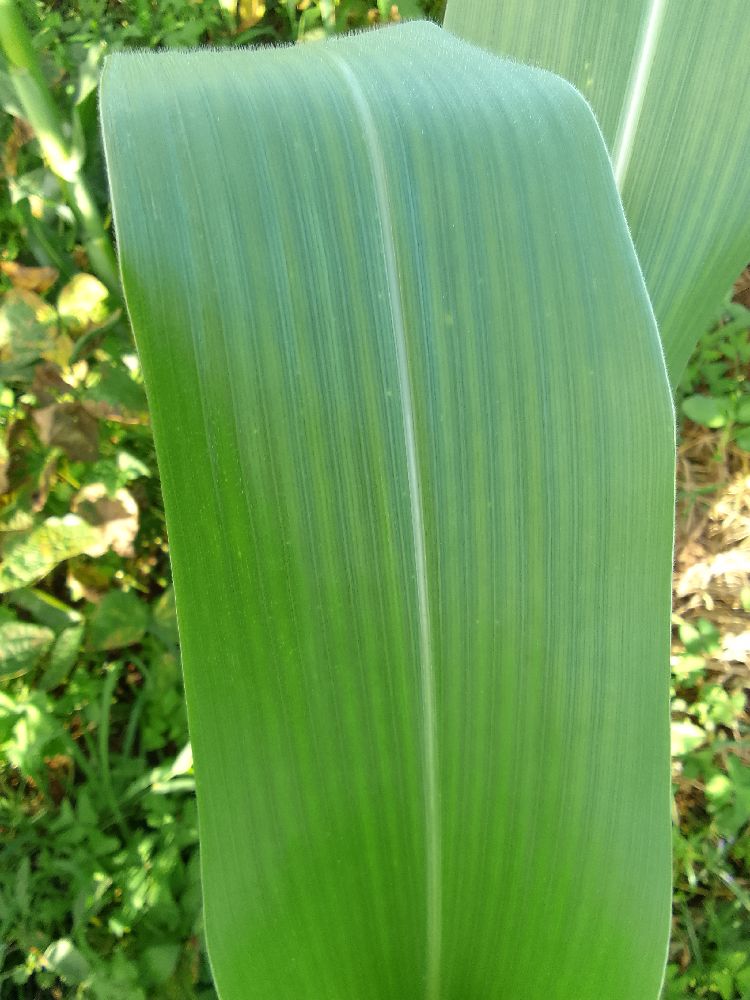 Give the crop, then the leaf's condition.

maize, healthy
